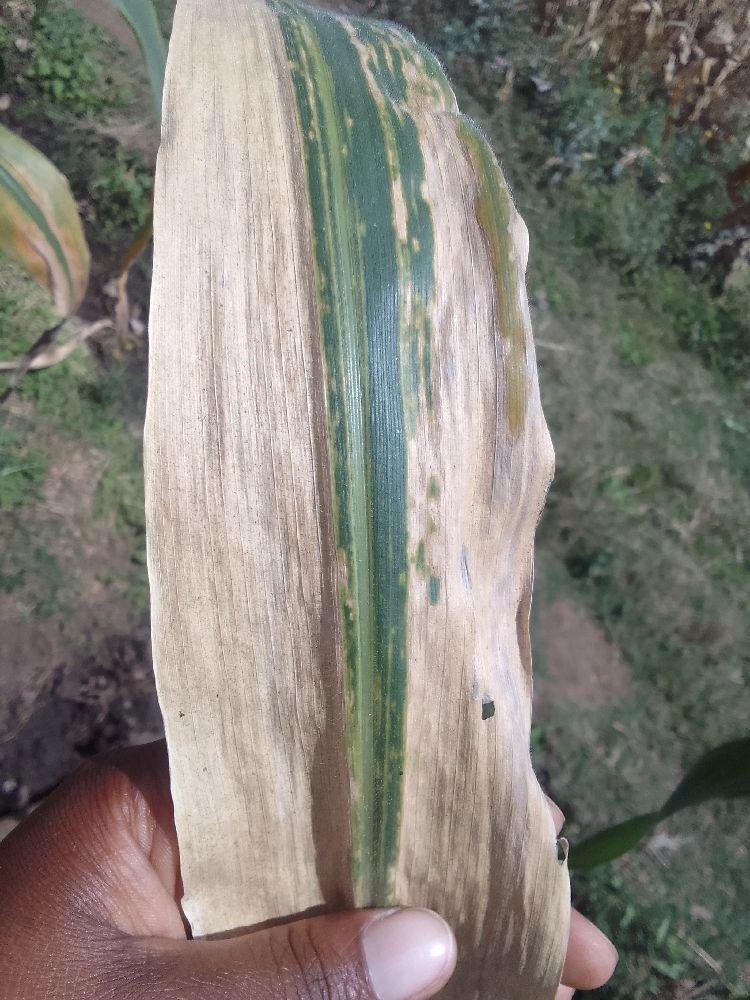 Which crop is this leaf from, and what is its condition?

maize, maize lethal necrosis
